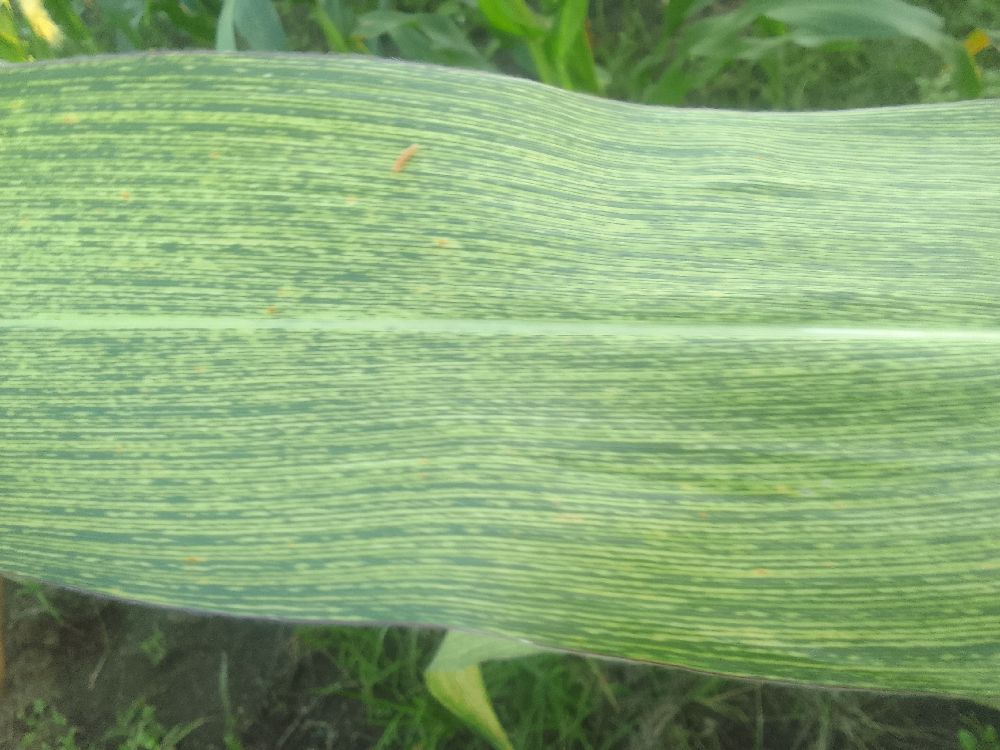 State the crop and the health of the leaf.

maize, maize streak virus
